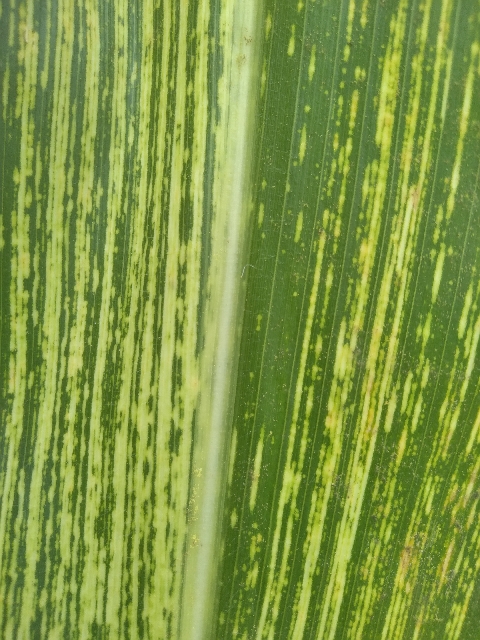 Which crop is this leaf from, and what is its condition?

maize, maize streak virus
